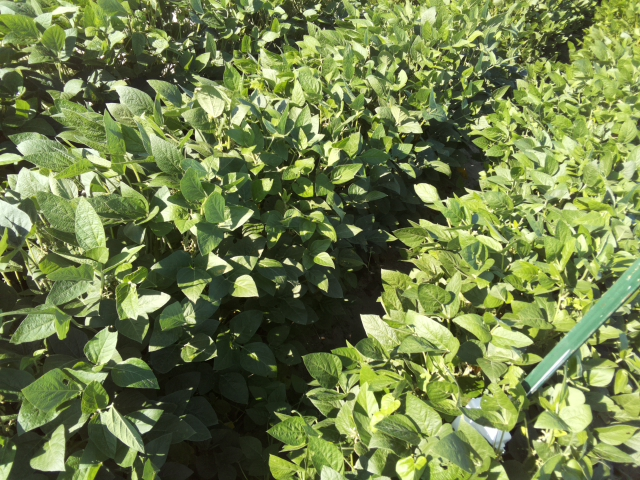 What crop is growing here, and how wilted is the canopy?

soybean, leaflets folding inward at secondary pulvinus with no turgor loss in leaflets or petioles
